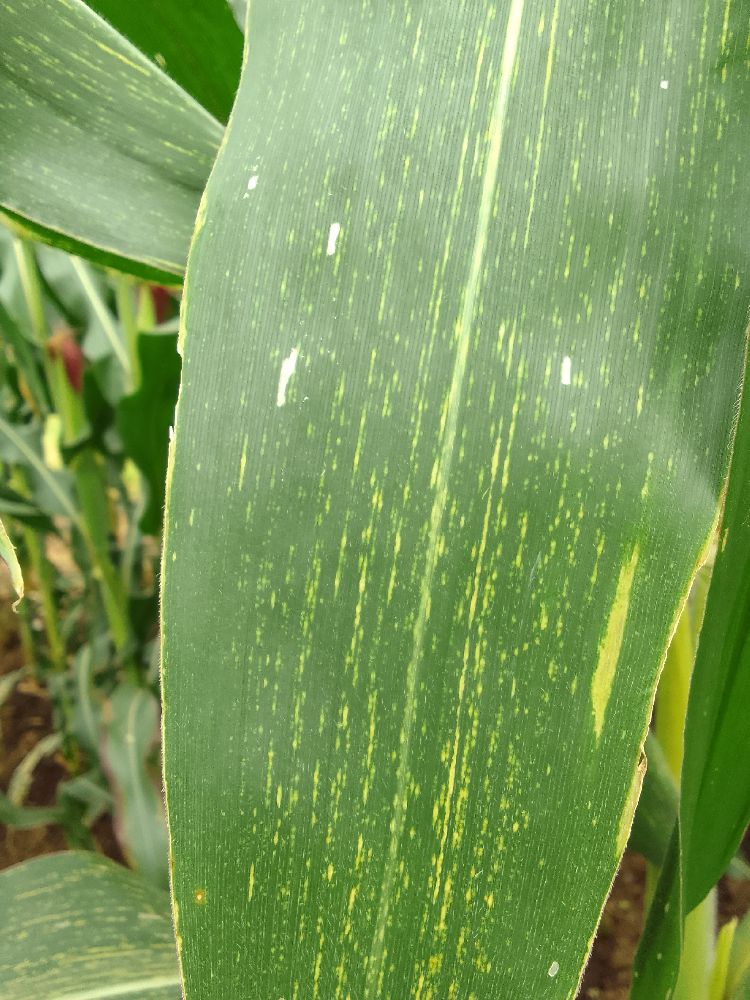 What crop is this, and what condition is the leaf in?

maize, maize streak virus
